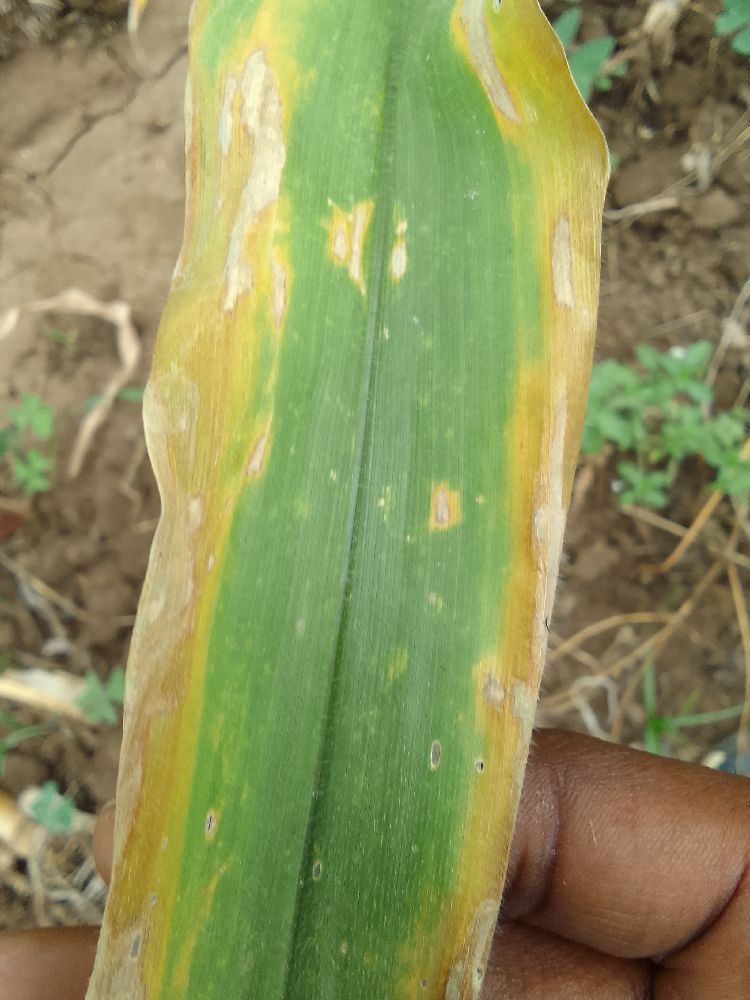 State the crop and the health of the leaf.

maize, maize lethal necrosis
